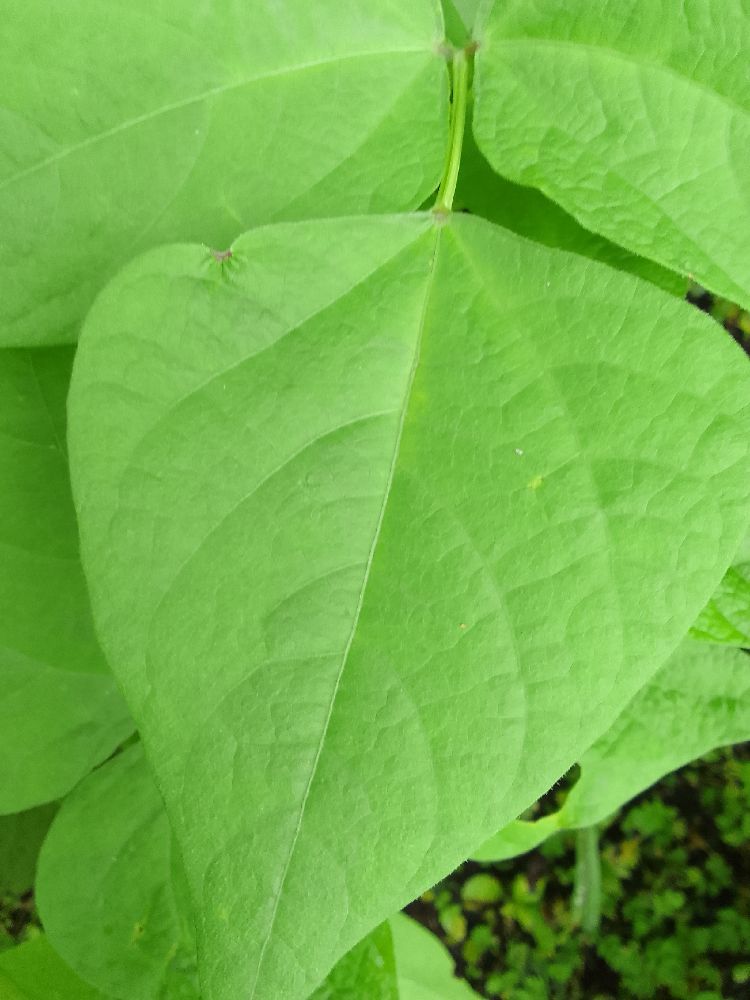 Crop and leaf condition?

common bean, healthy
